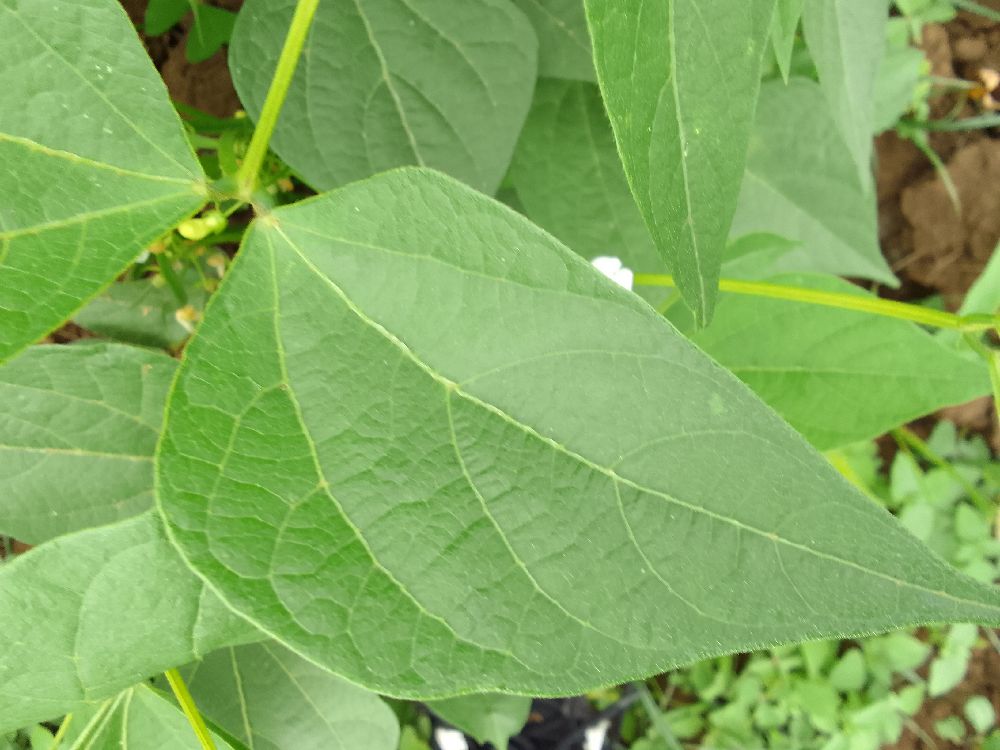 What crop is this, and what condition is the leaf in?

common bean, healthy
